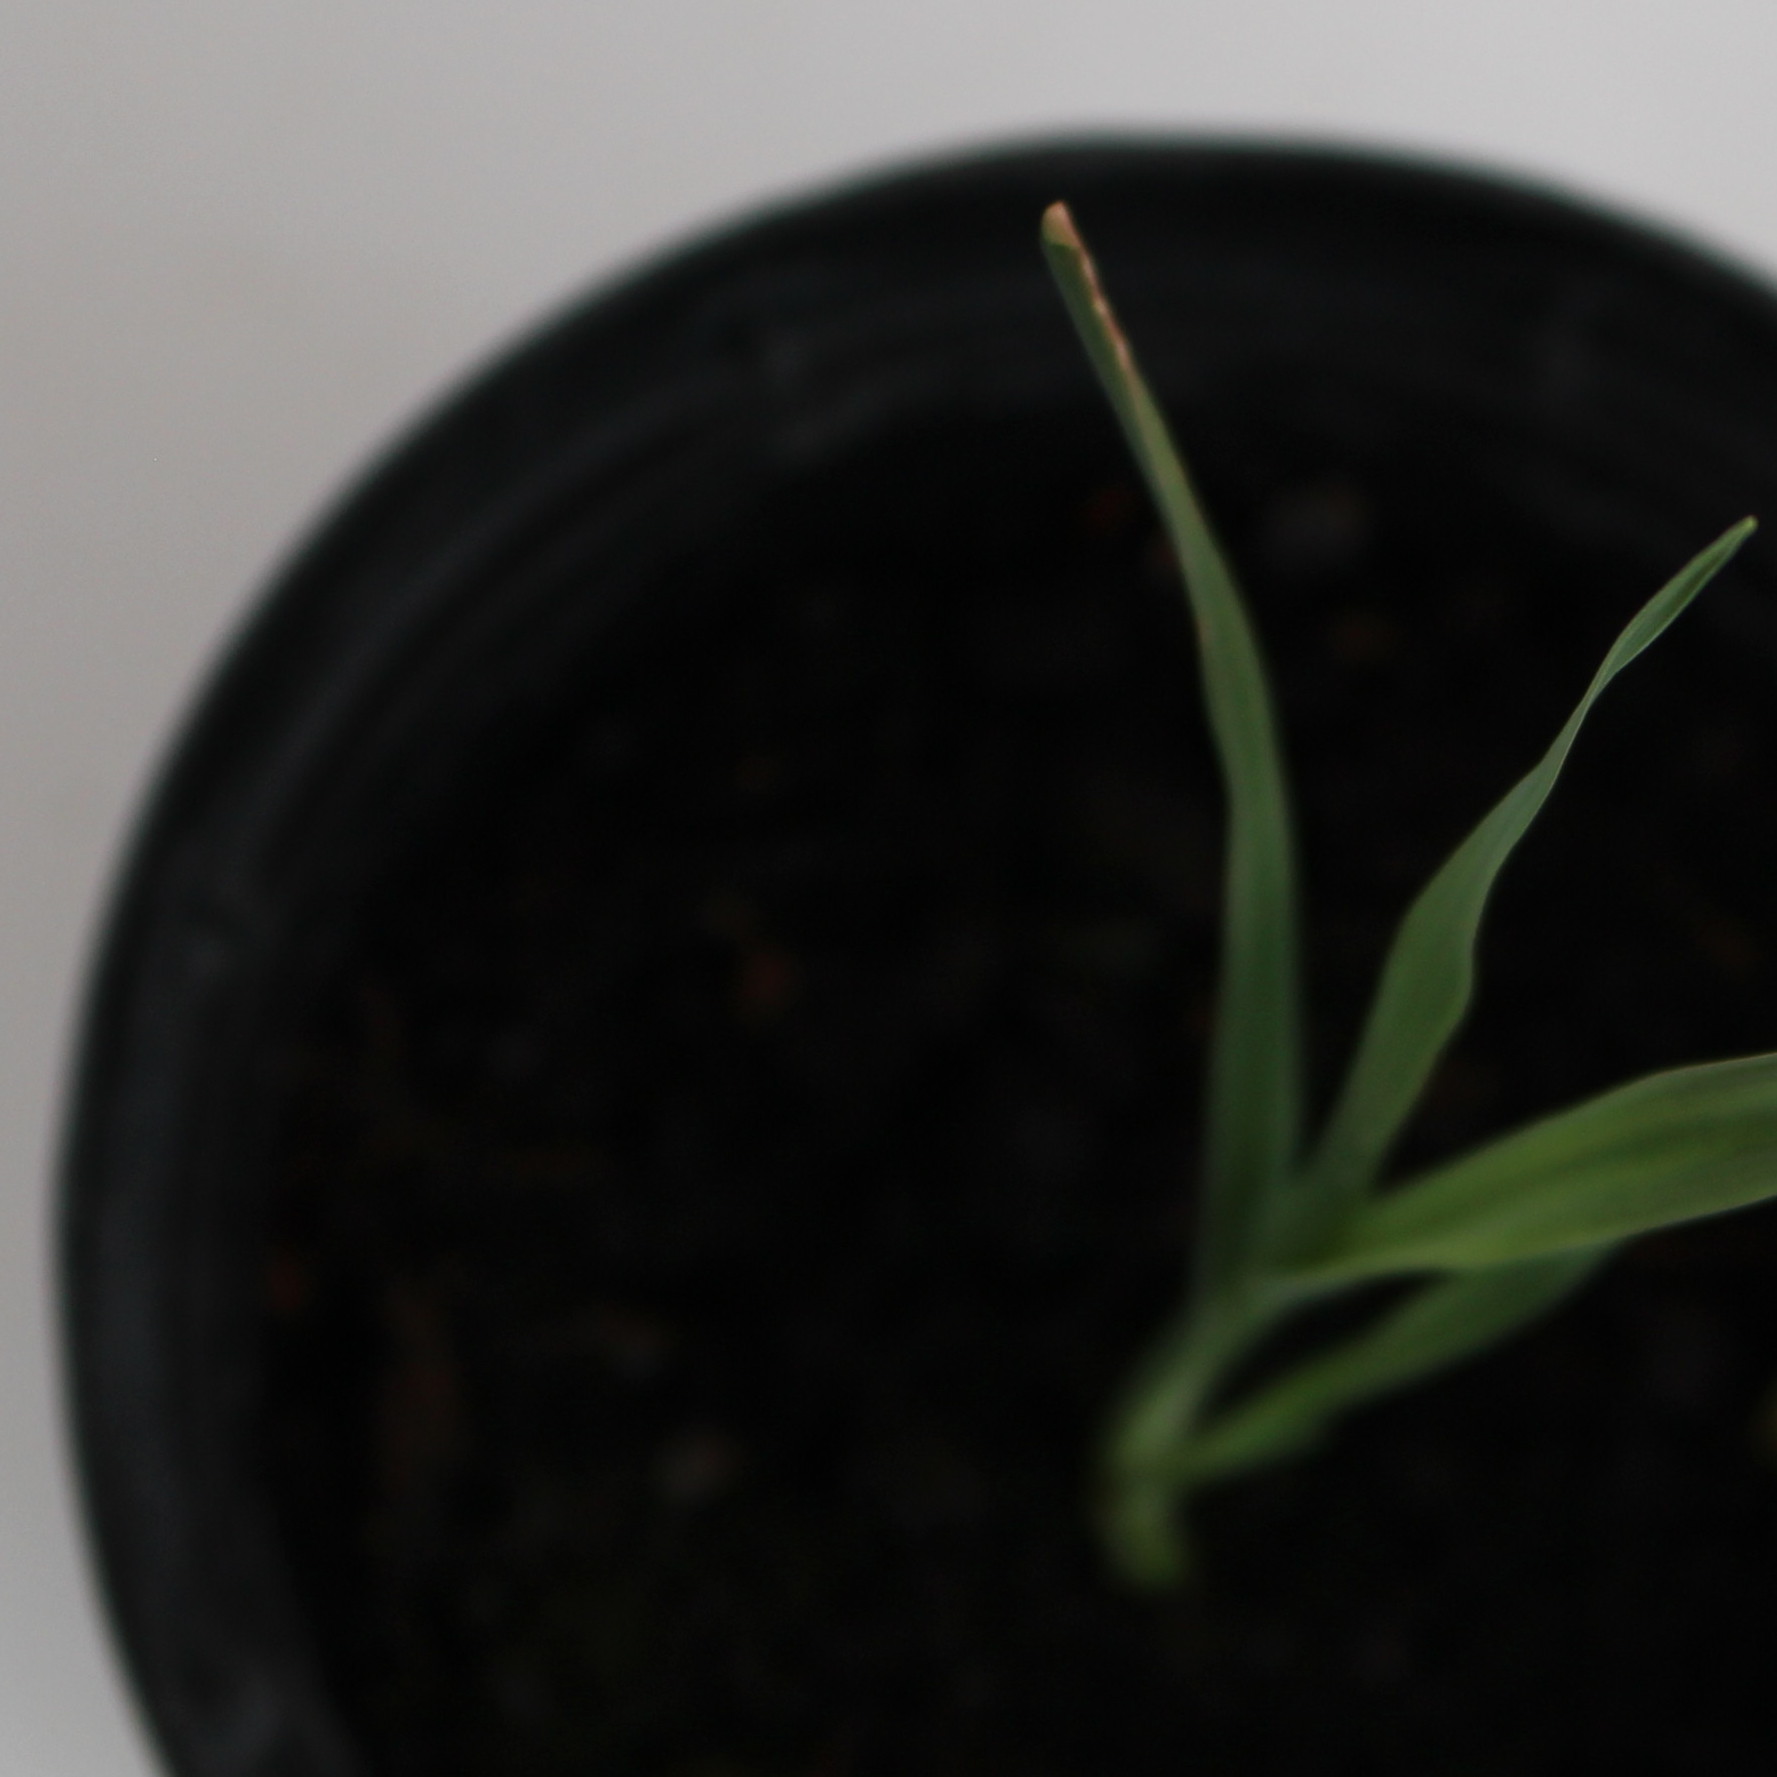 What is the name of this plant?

Avena sterilis
